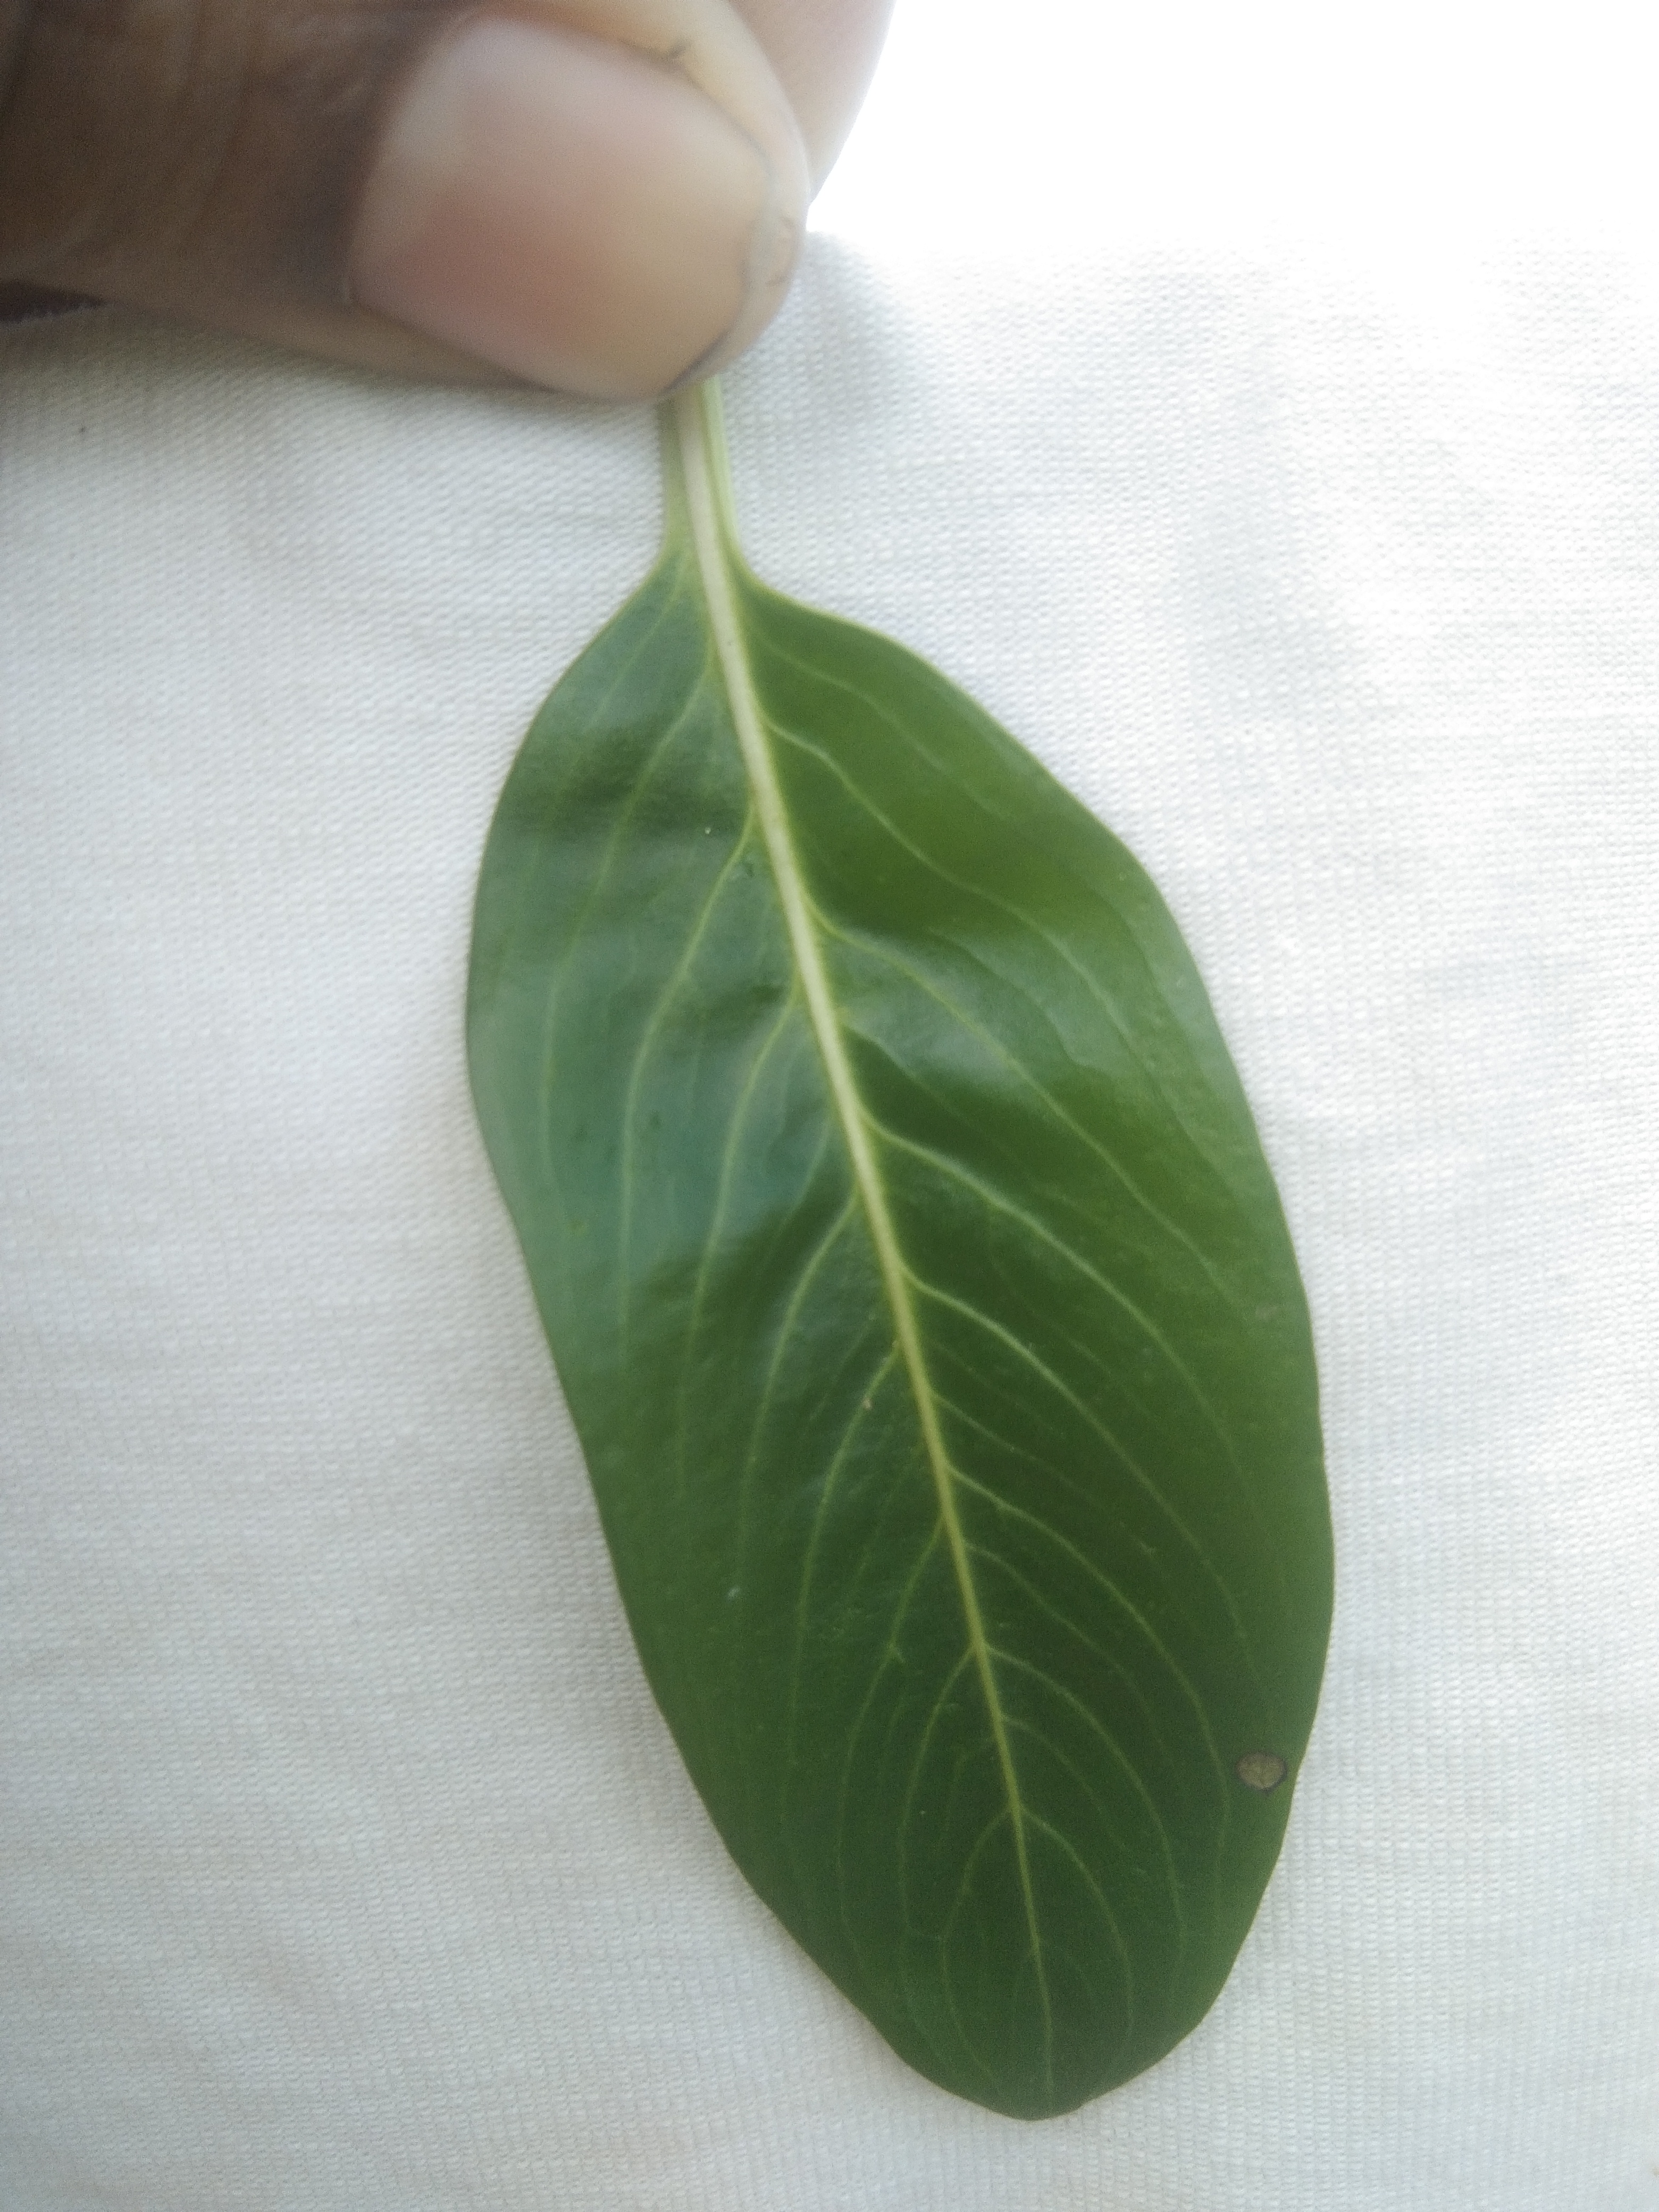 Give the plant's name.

rose periwinkle
